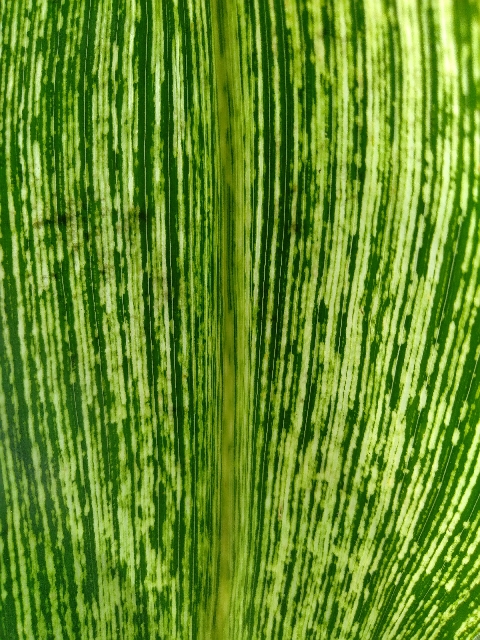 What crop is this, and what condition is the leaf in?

maize, maize streak virus
